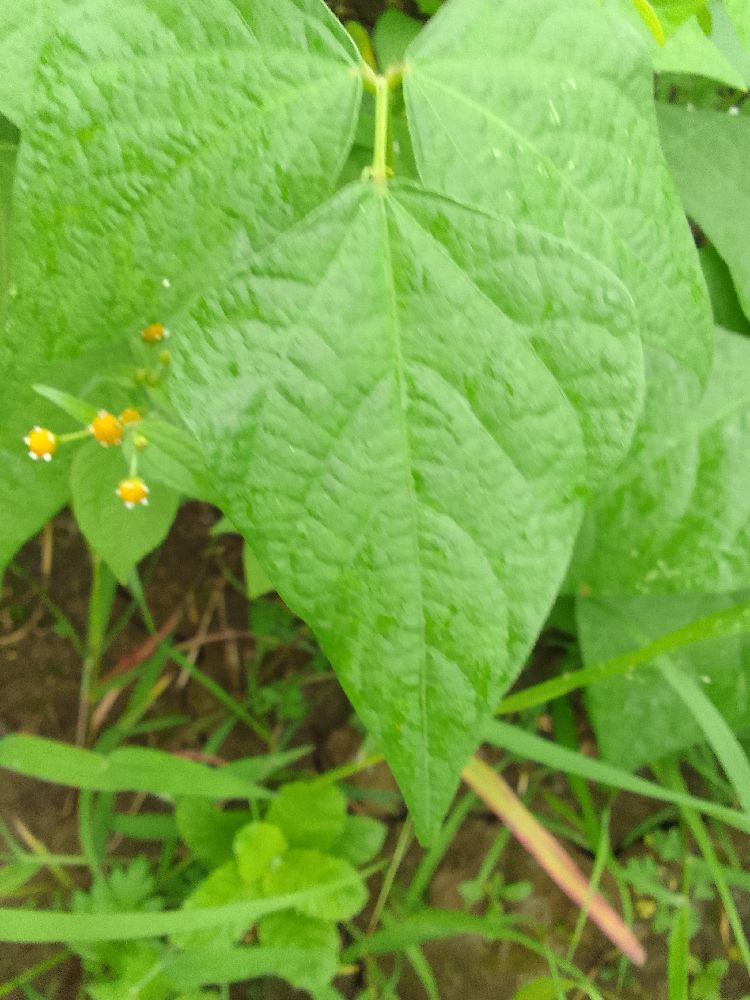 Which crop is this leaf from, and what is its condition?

common bean, healthy
